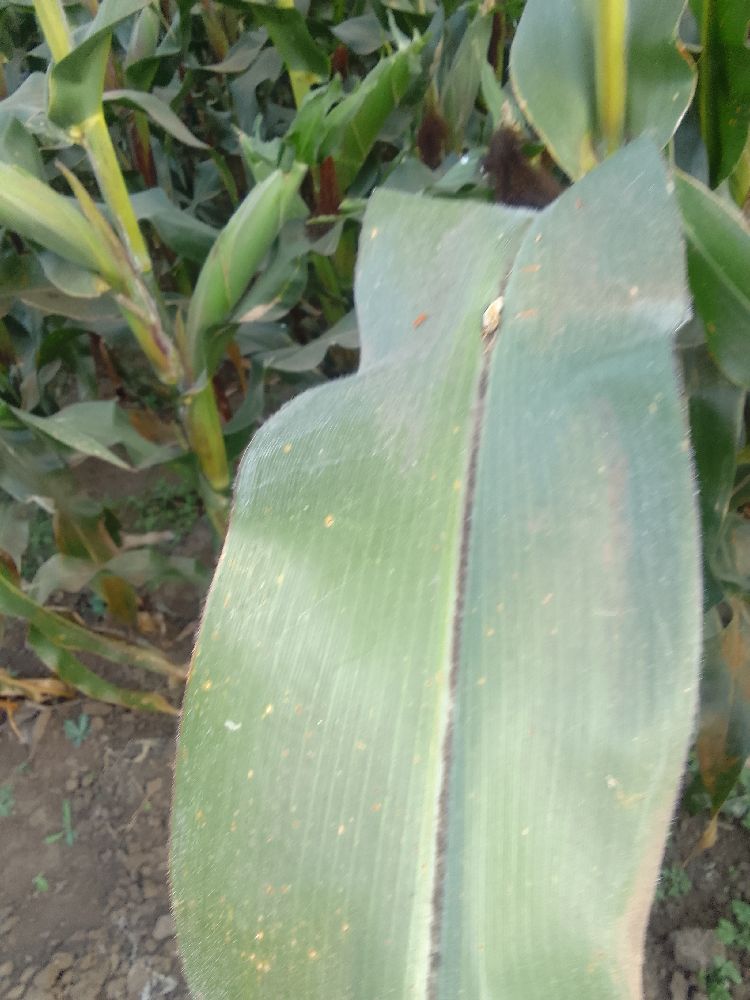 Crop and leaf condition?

maize, healthy
